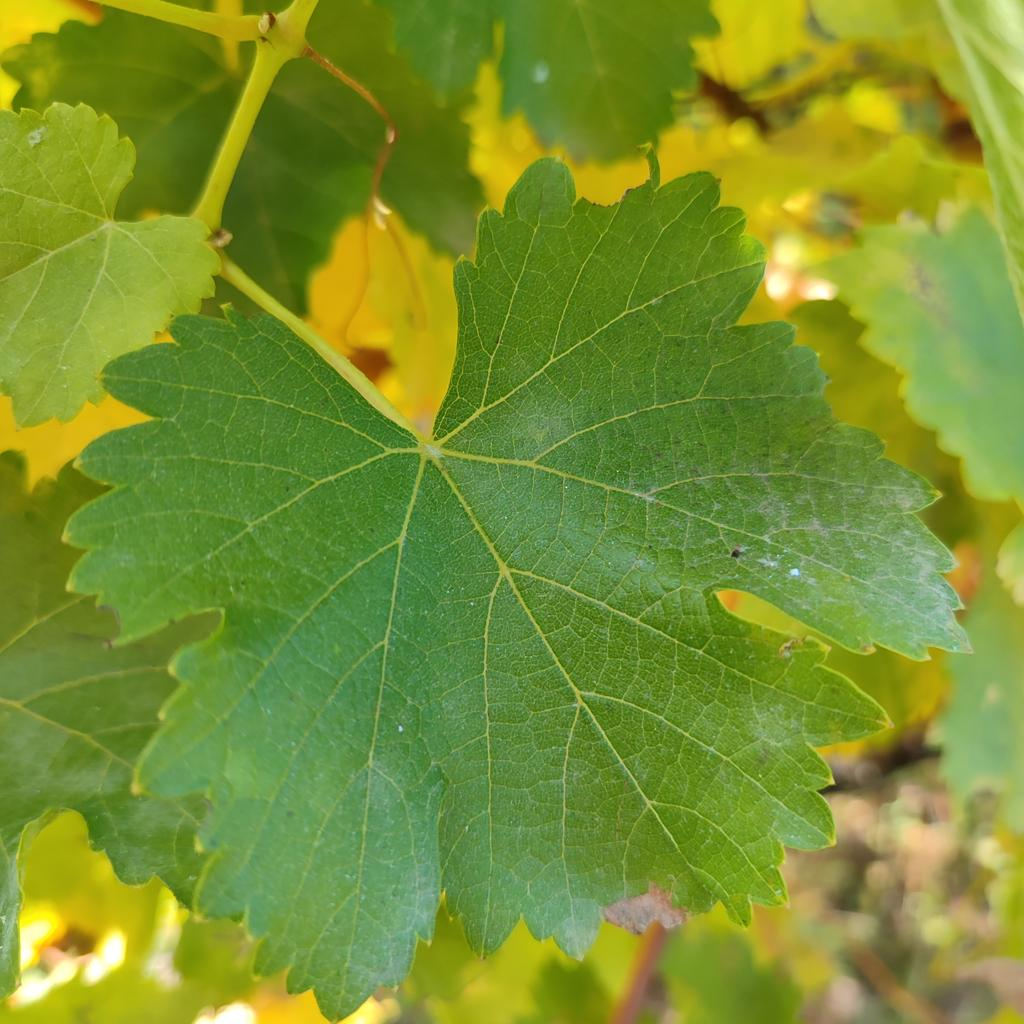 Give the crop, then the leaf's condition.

grapevine, powdery mildew
